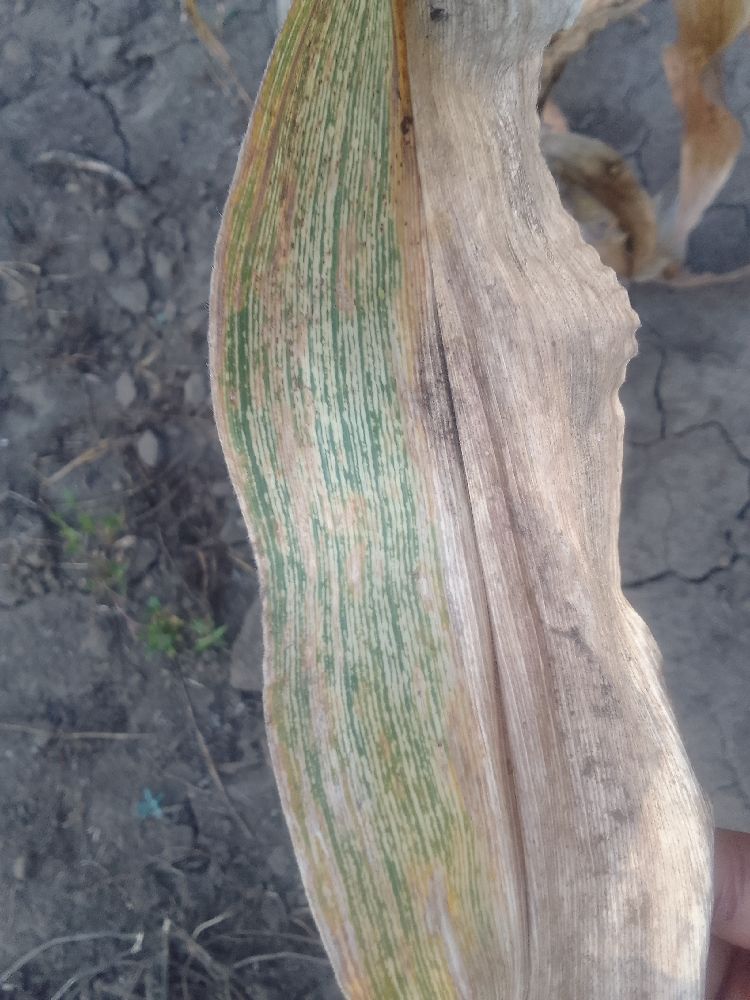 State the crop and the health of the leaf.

maize, maize streak virus
